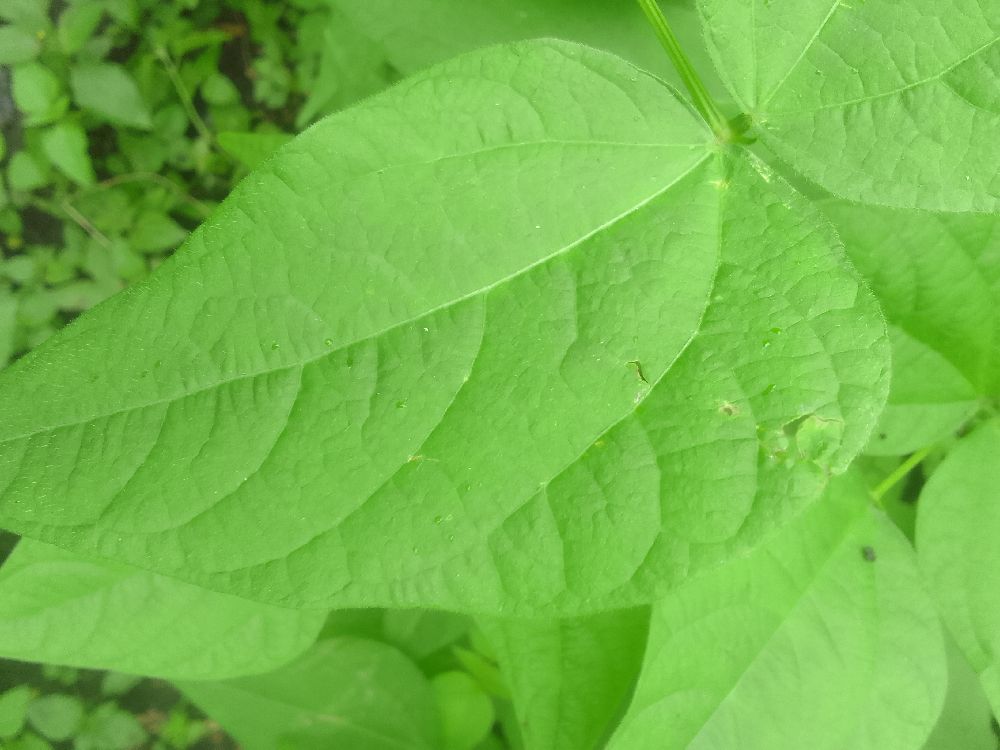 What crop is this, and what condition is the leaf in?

common bean, healthy
